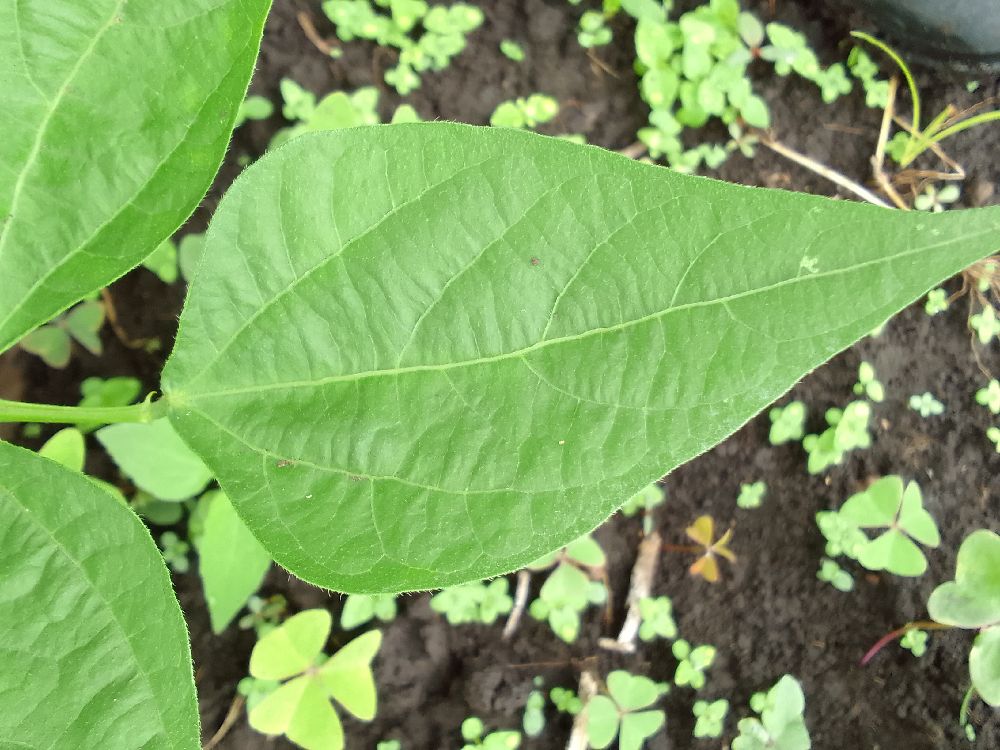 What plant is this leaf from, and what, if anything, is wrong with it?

common bean, healthy
